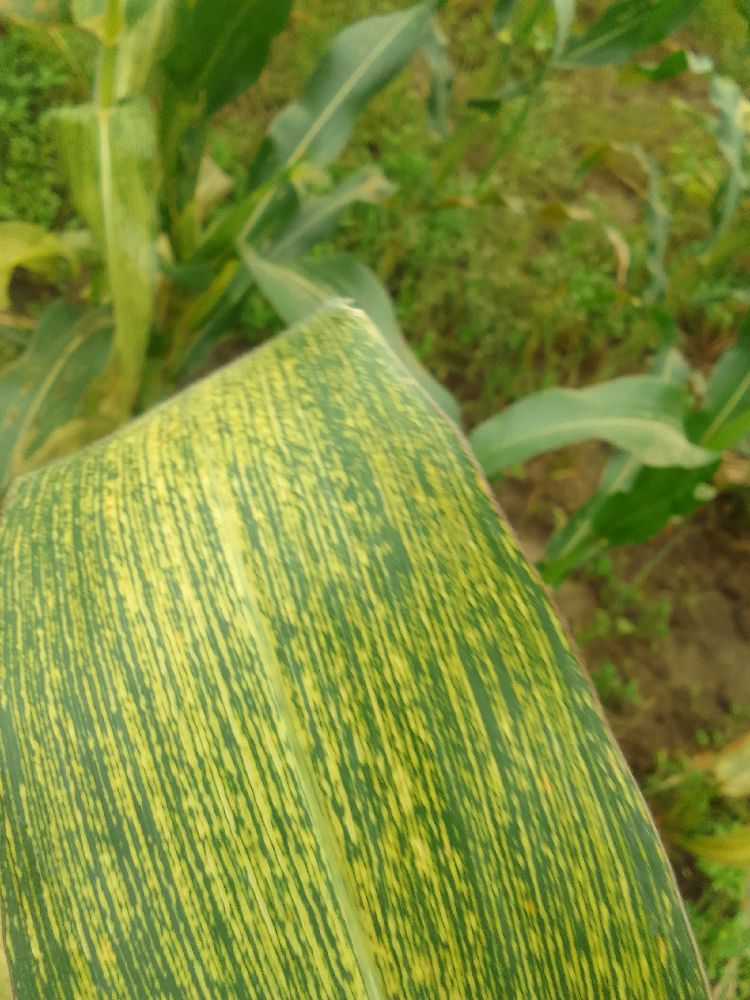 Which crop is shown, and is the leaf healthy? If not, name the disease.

maize, maize streak virus
